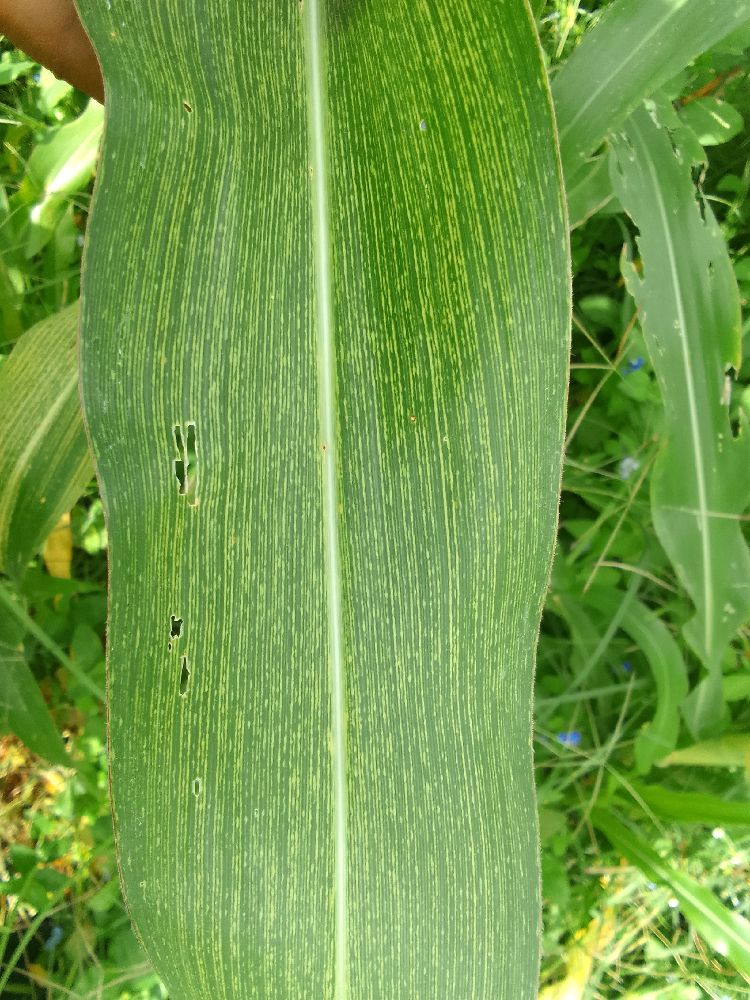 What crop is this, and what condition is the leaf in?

maize, healthy
